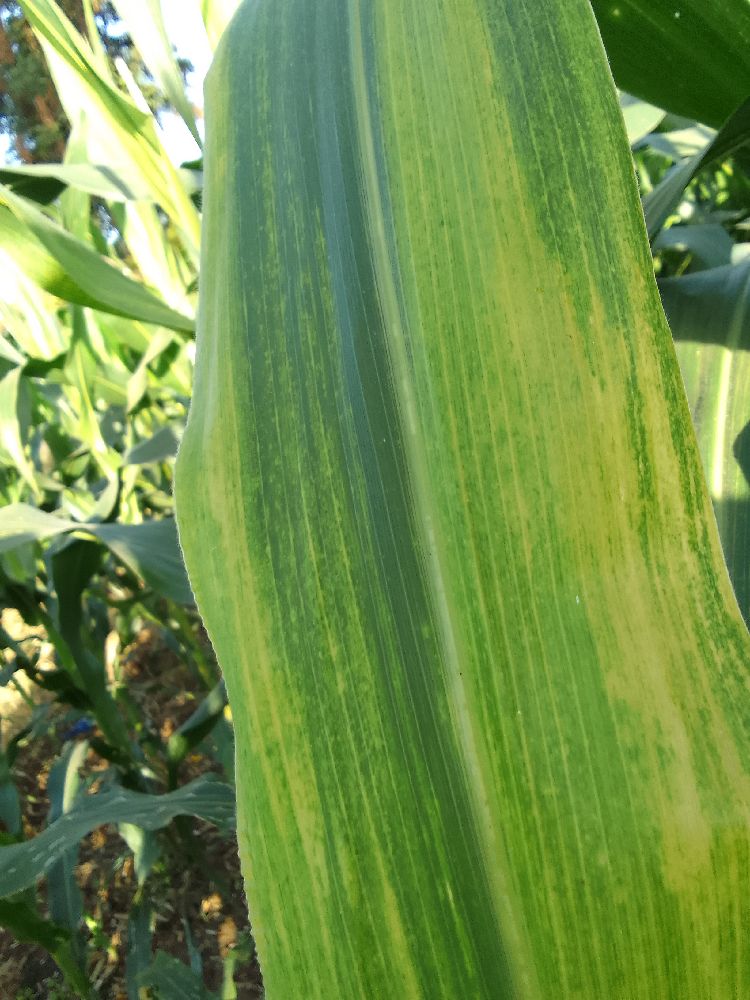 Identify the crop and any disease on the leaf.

maize, maize lethal necrosis
